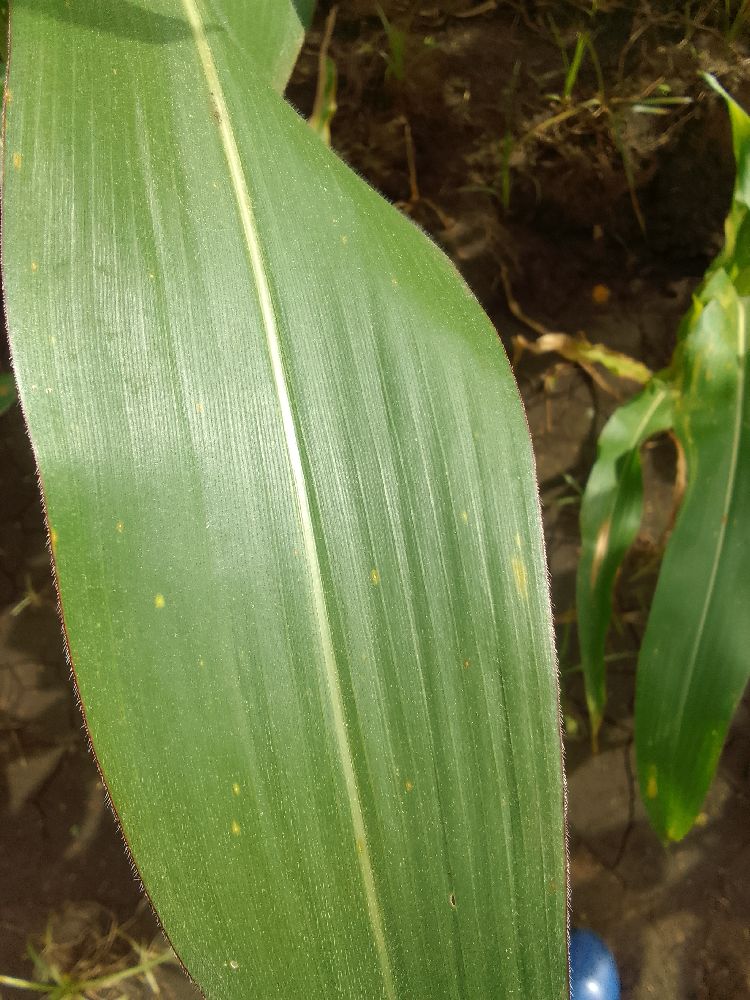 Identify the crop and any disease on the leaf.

maize, healthy
